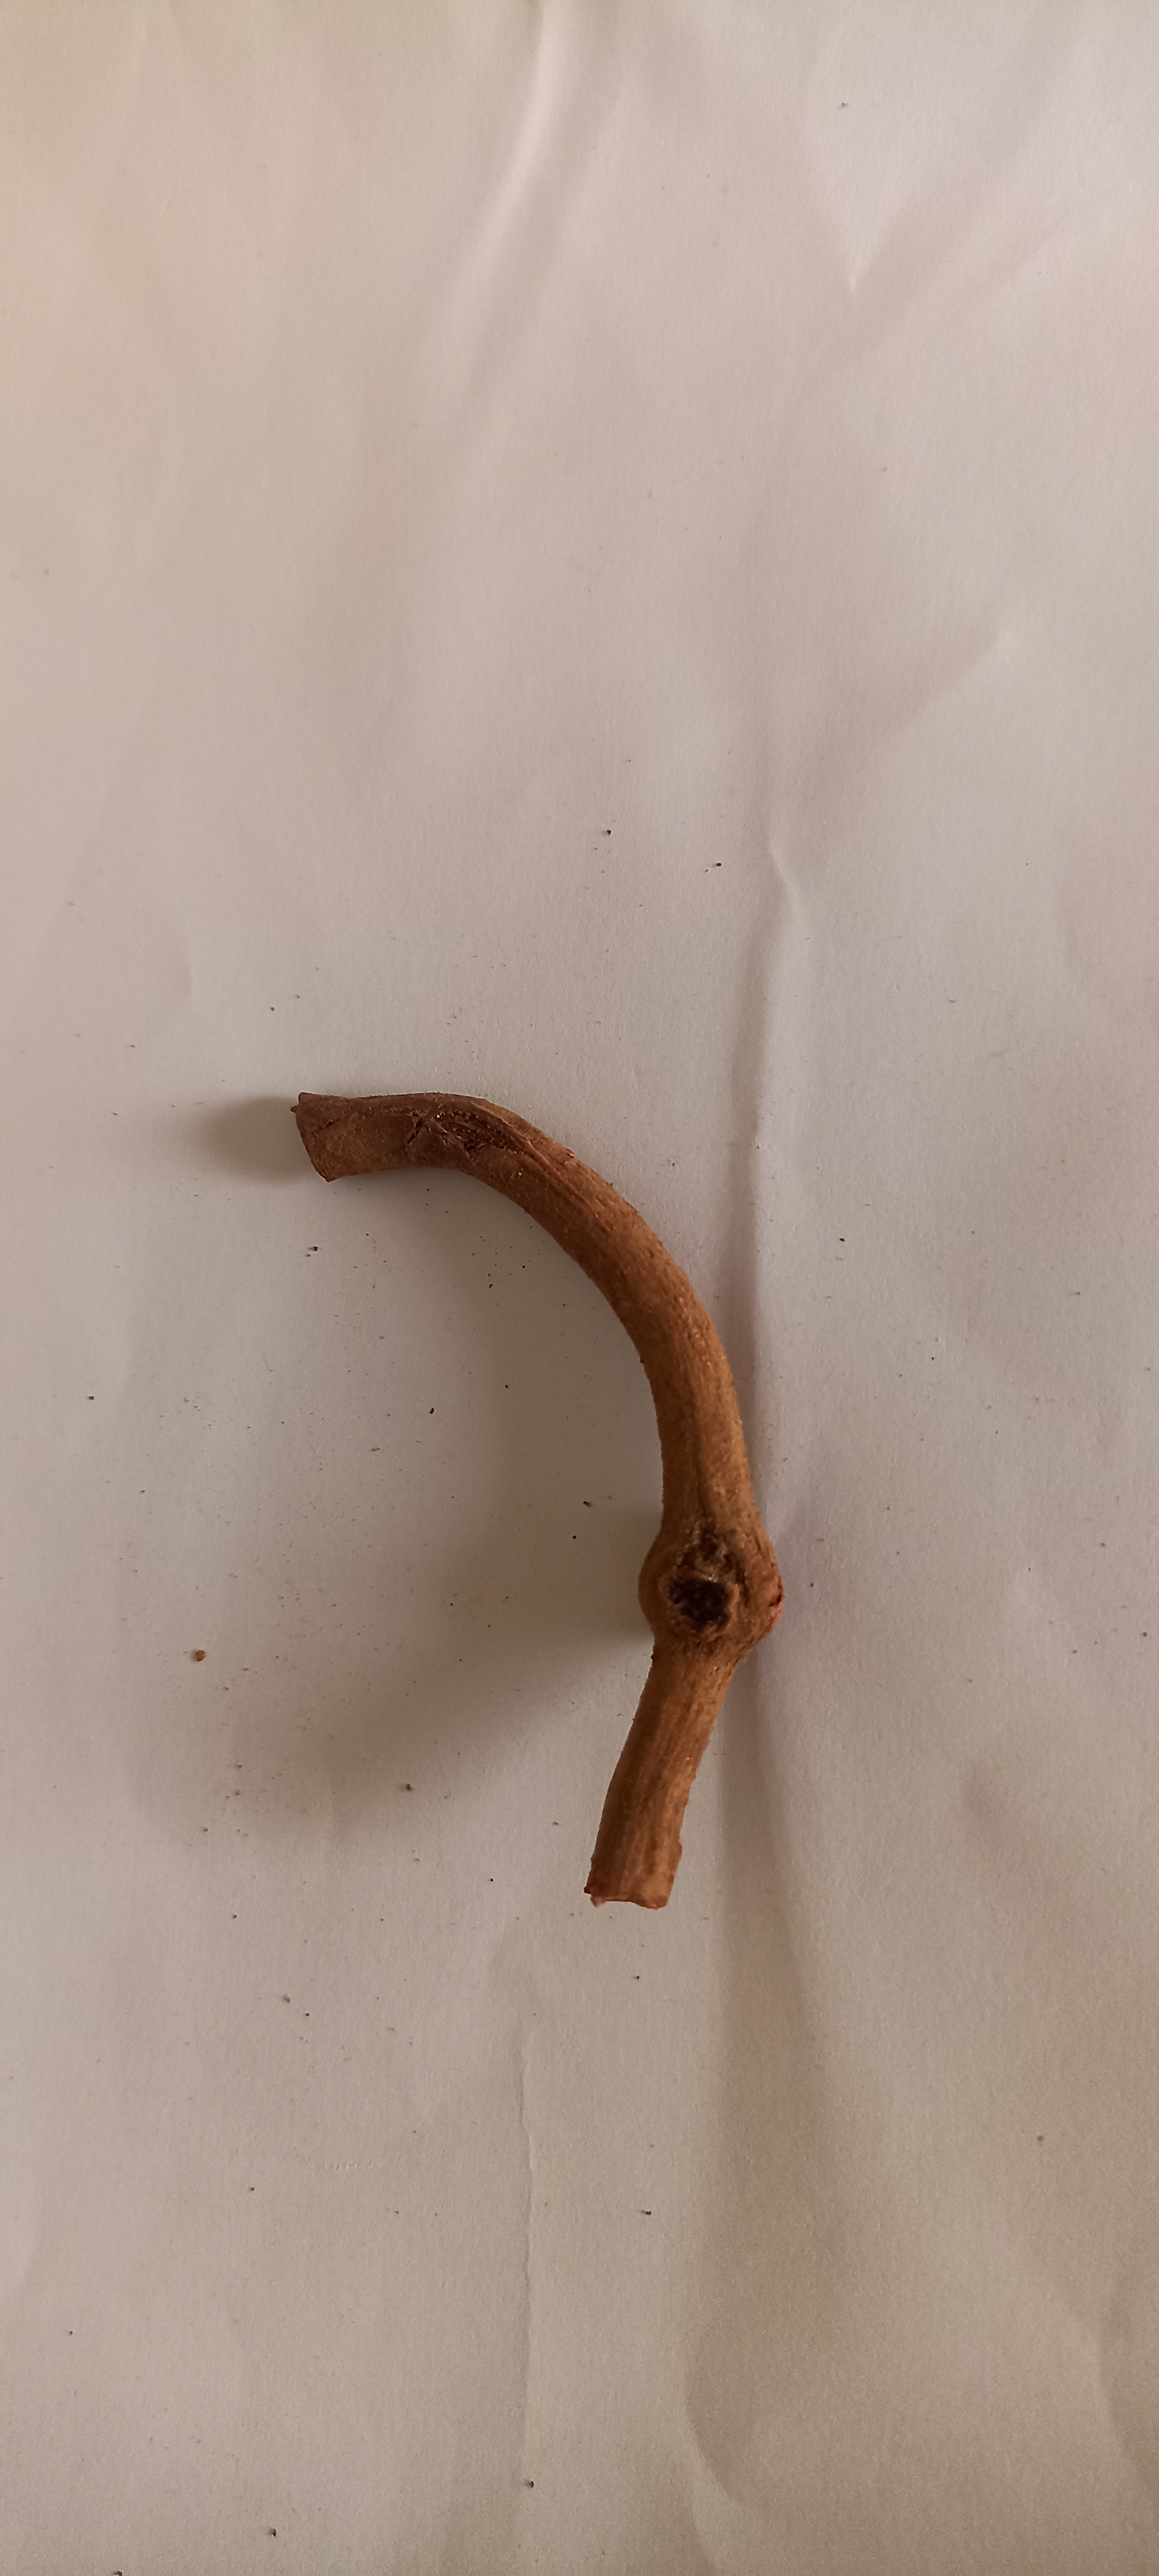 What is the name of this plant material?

manjistha
